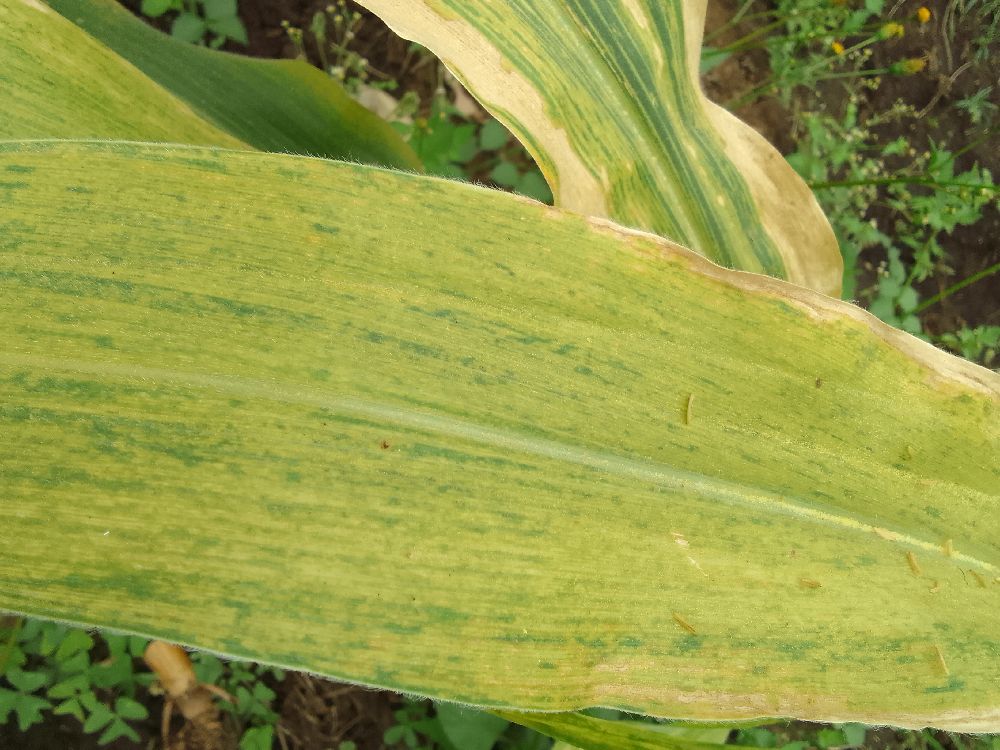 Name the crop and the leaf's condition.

maize, maize lethal necrosis
